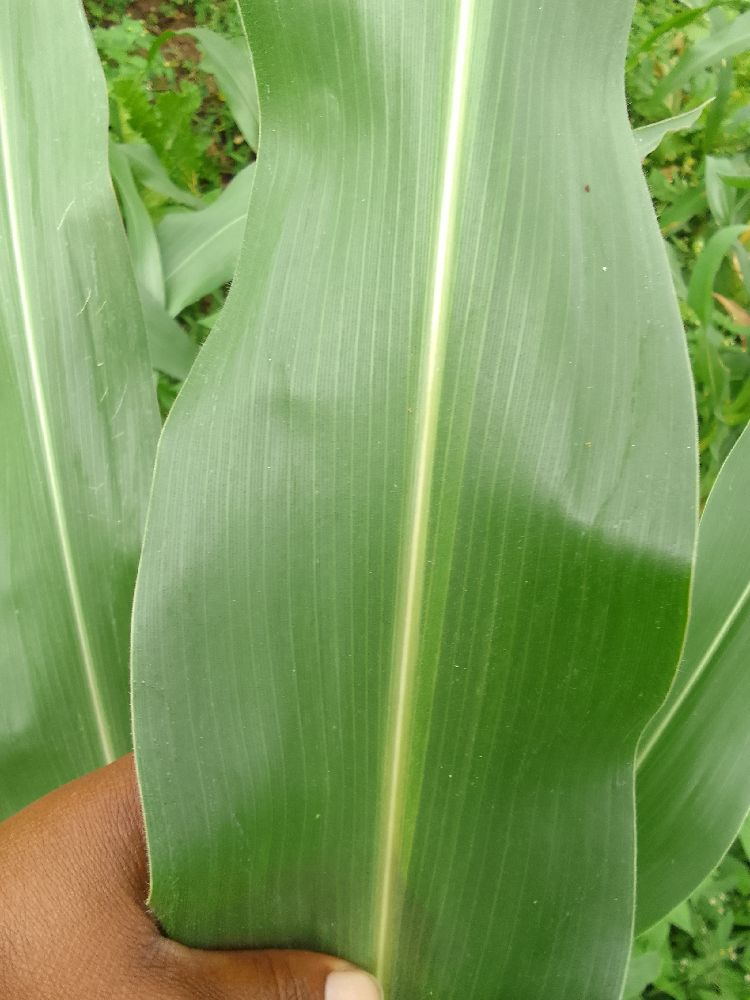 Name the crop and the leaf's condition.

maize, healthy
